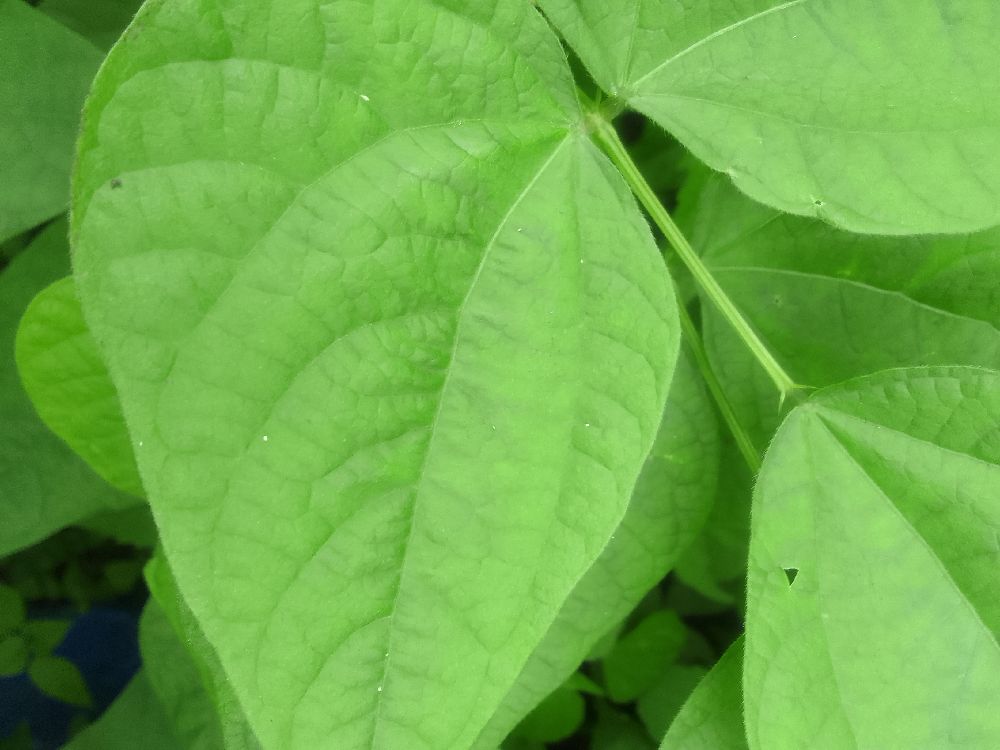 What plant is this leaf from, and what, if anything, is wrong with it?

common bean, healthy
